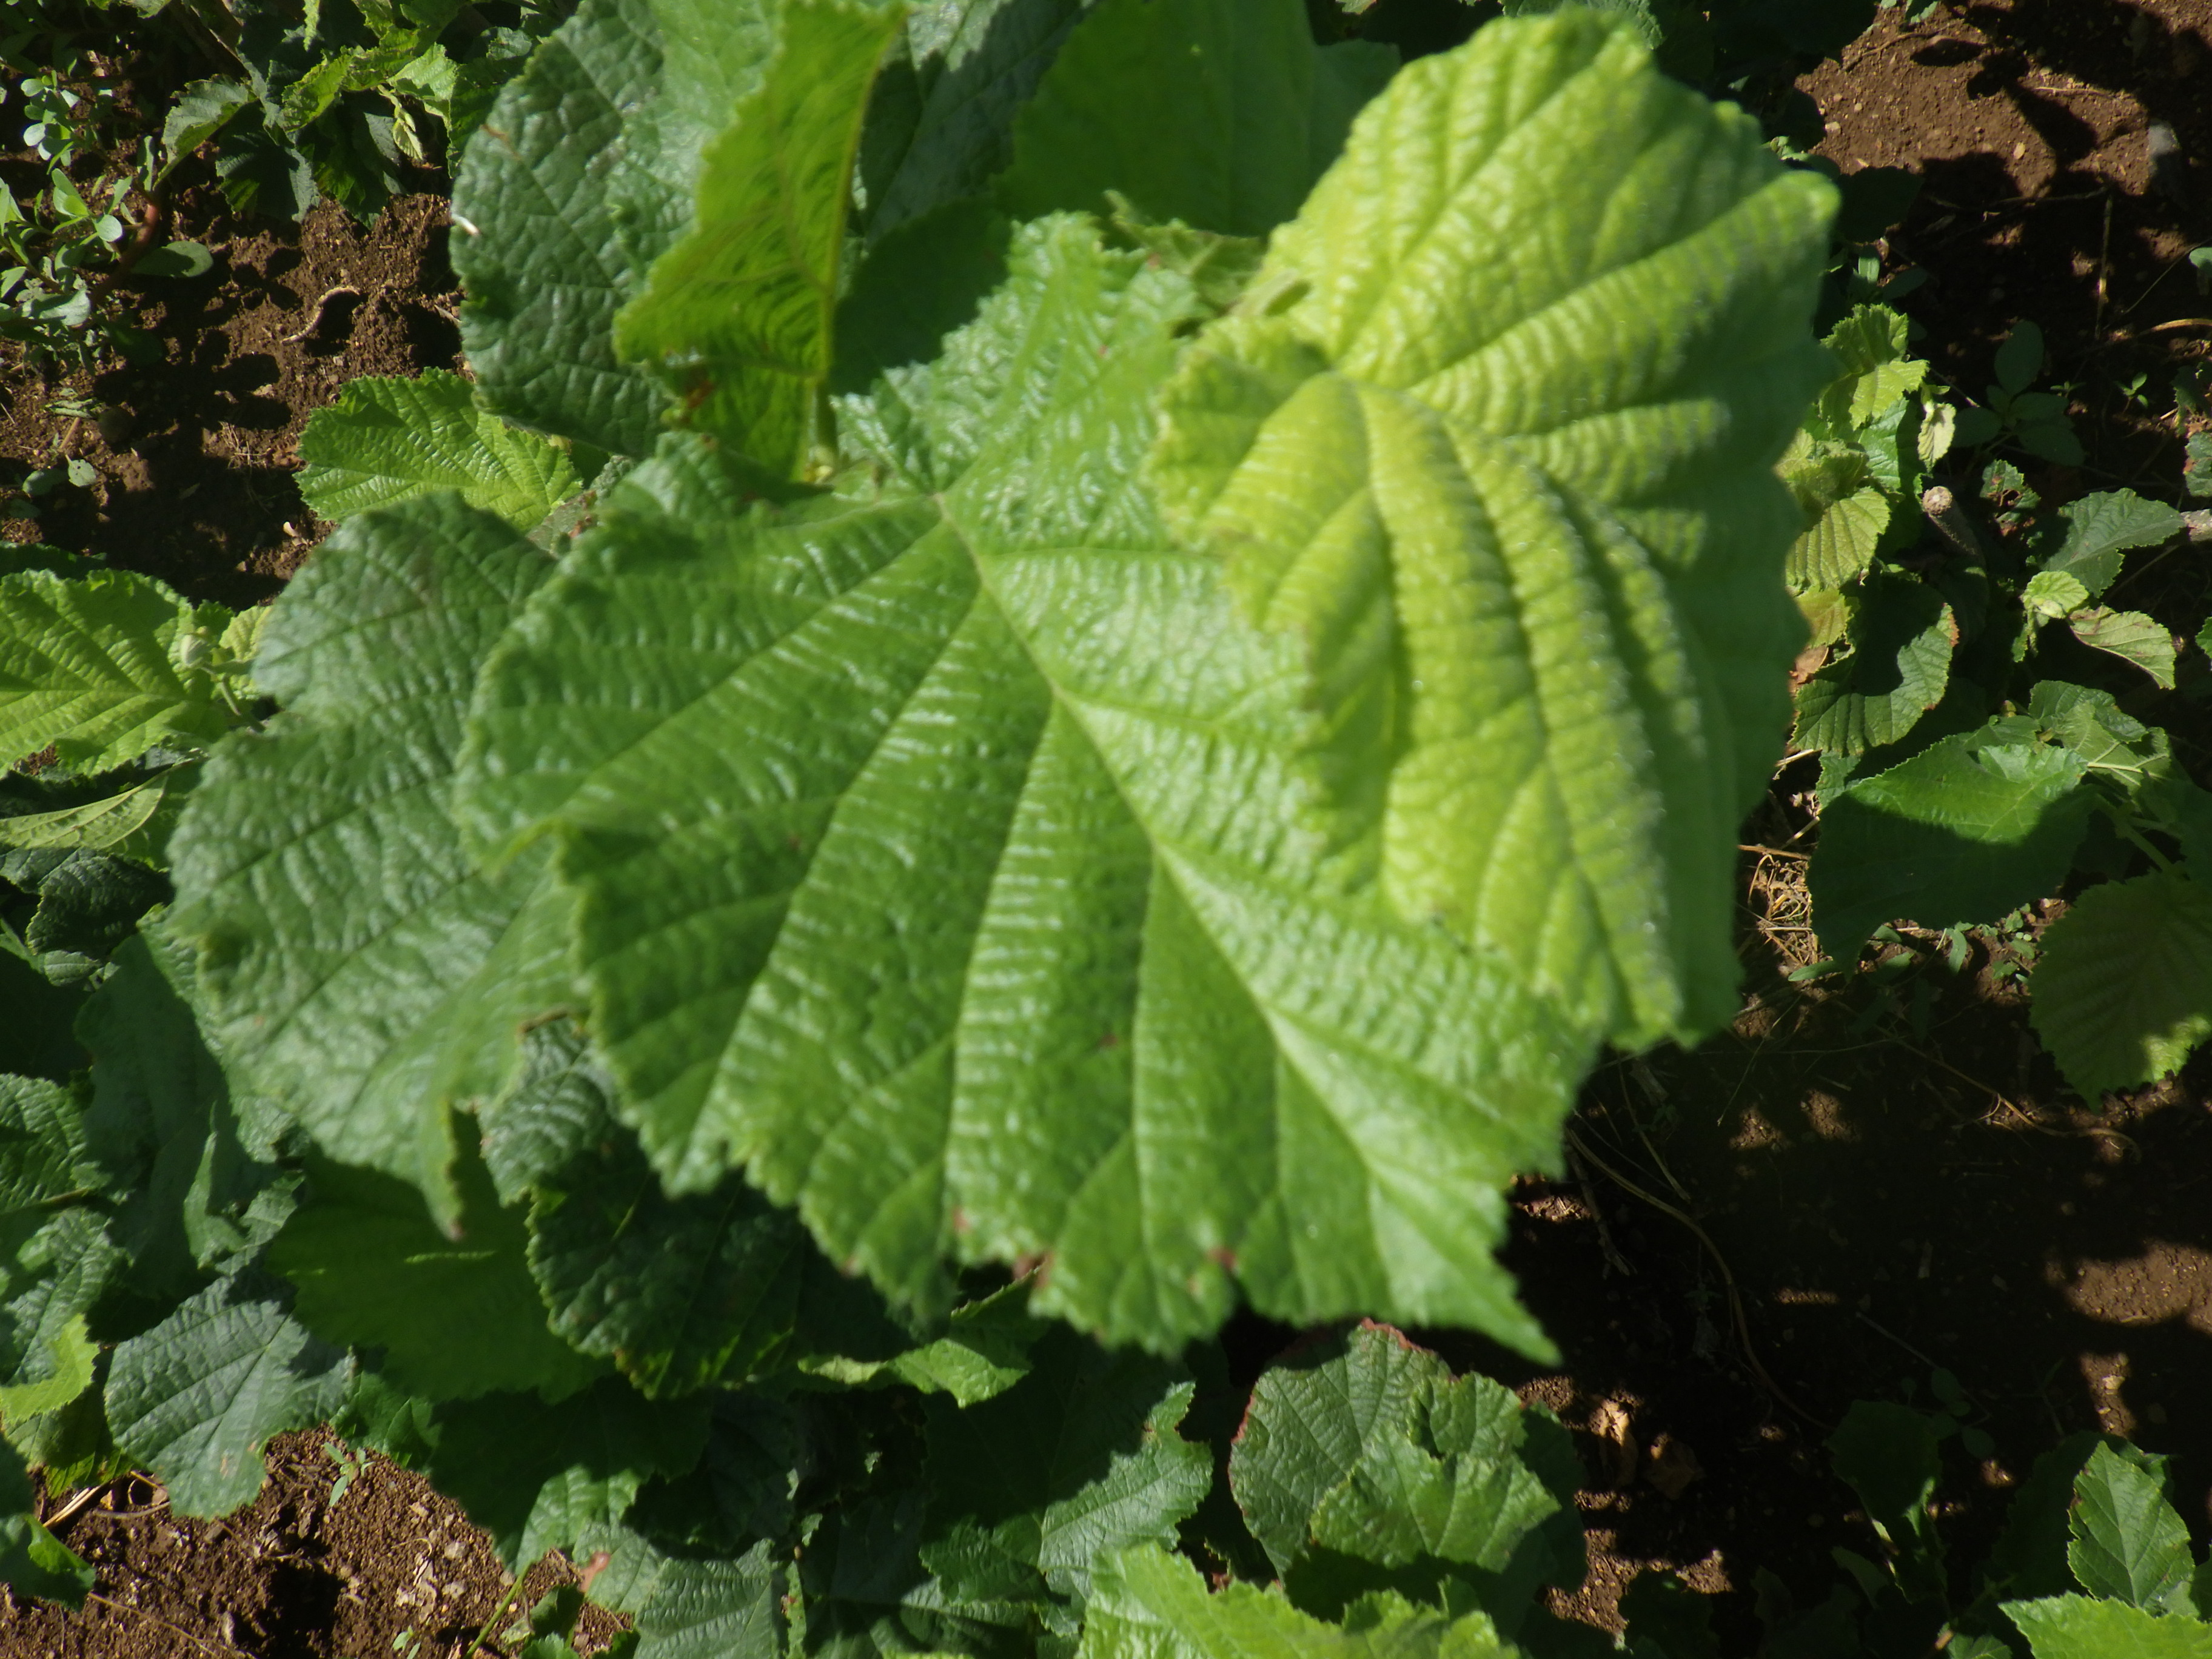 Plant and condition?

hazel, phytophagous, sunburn
